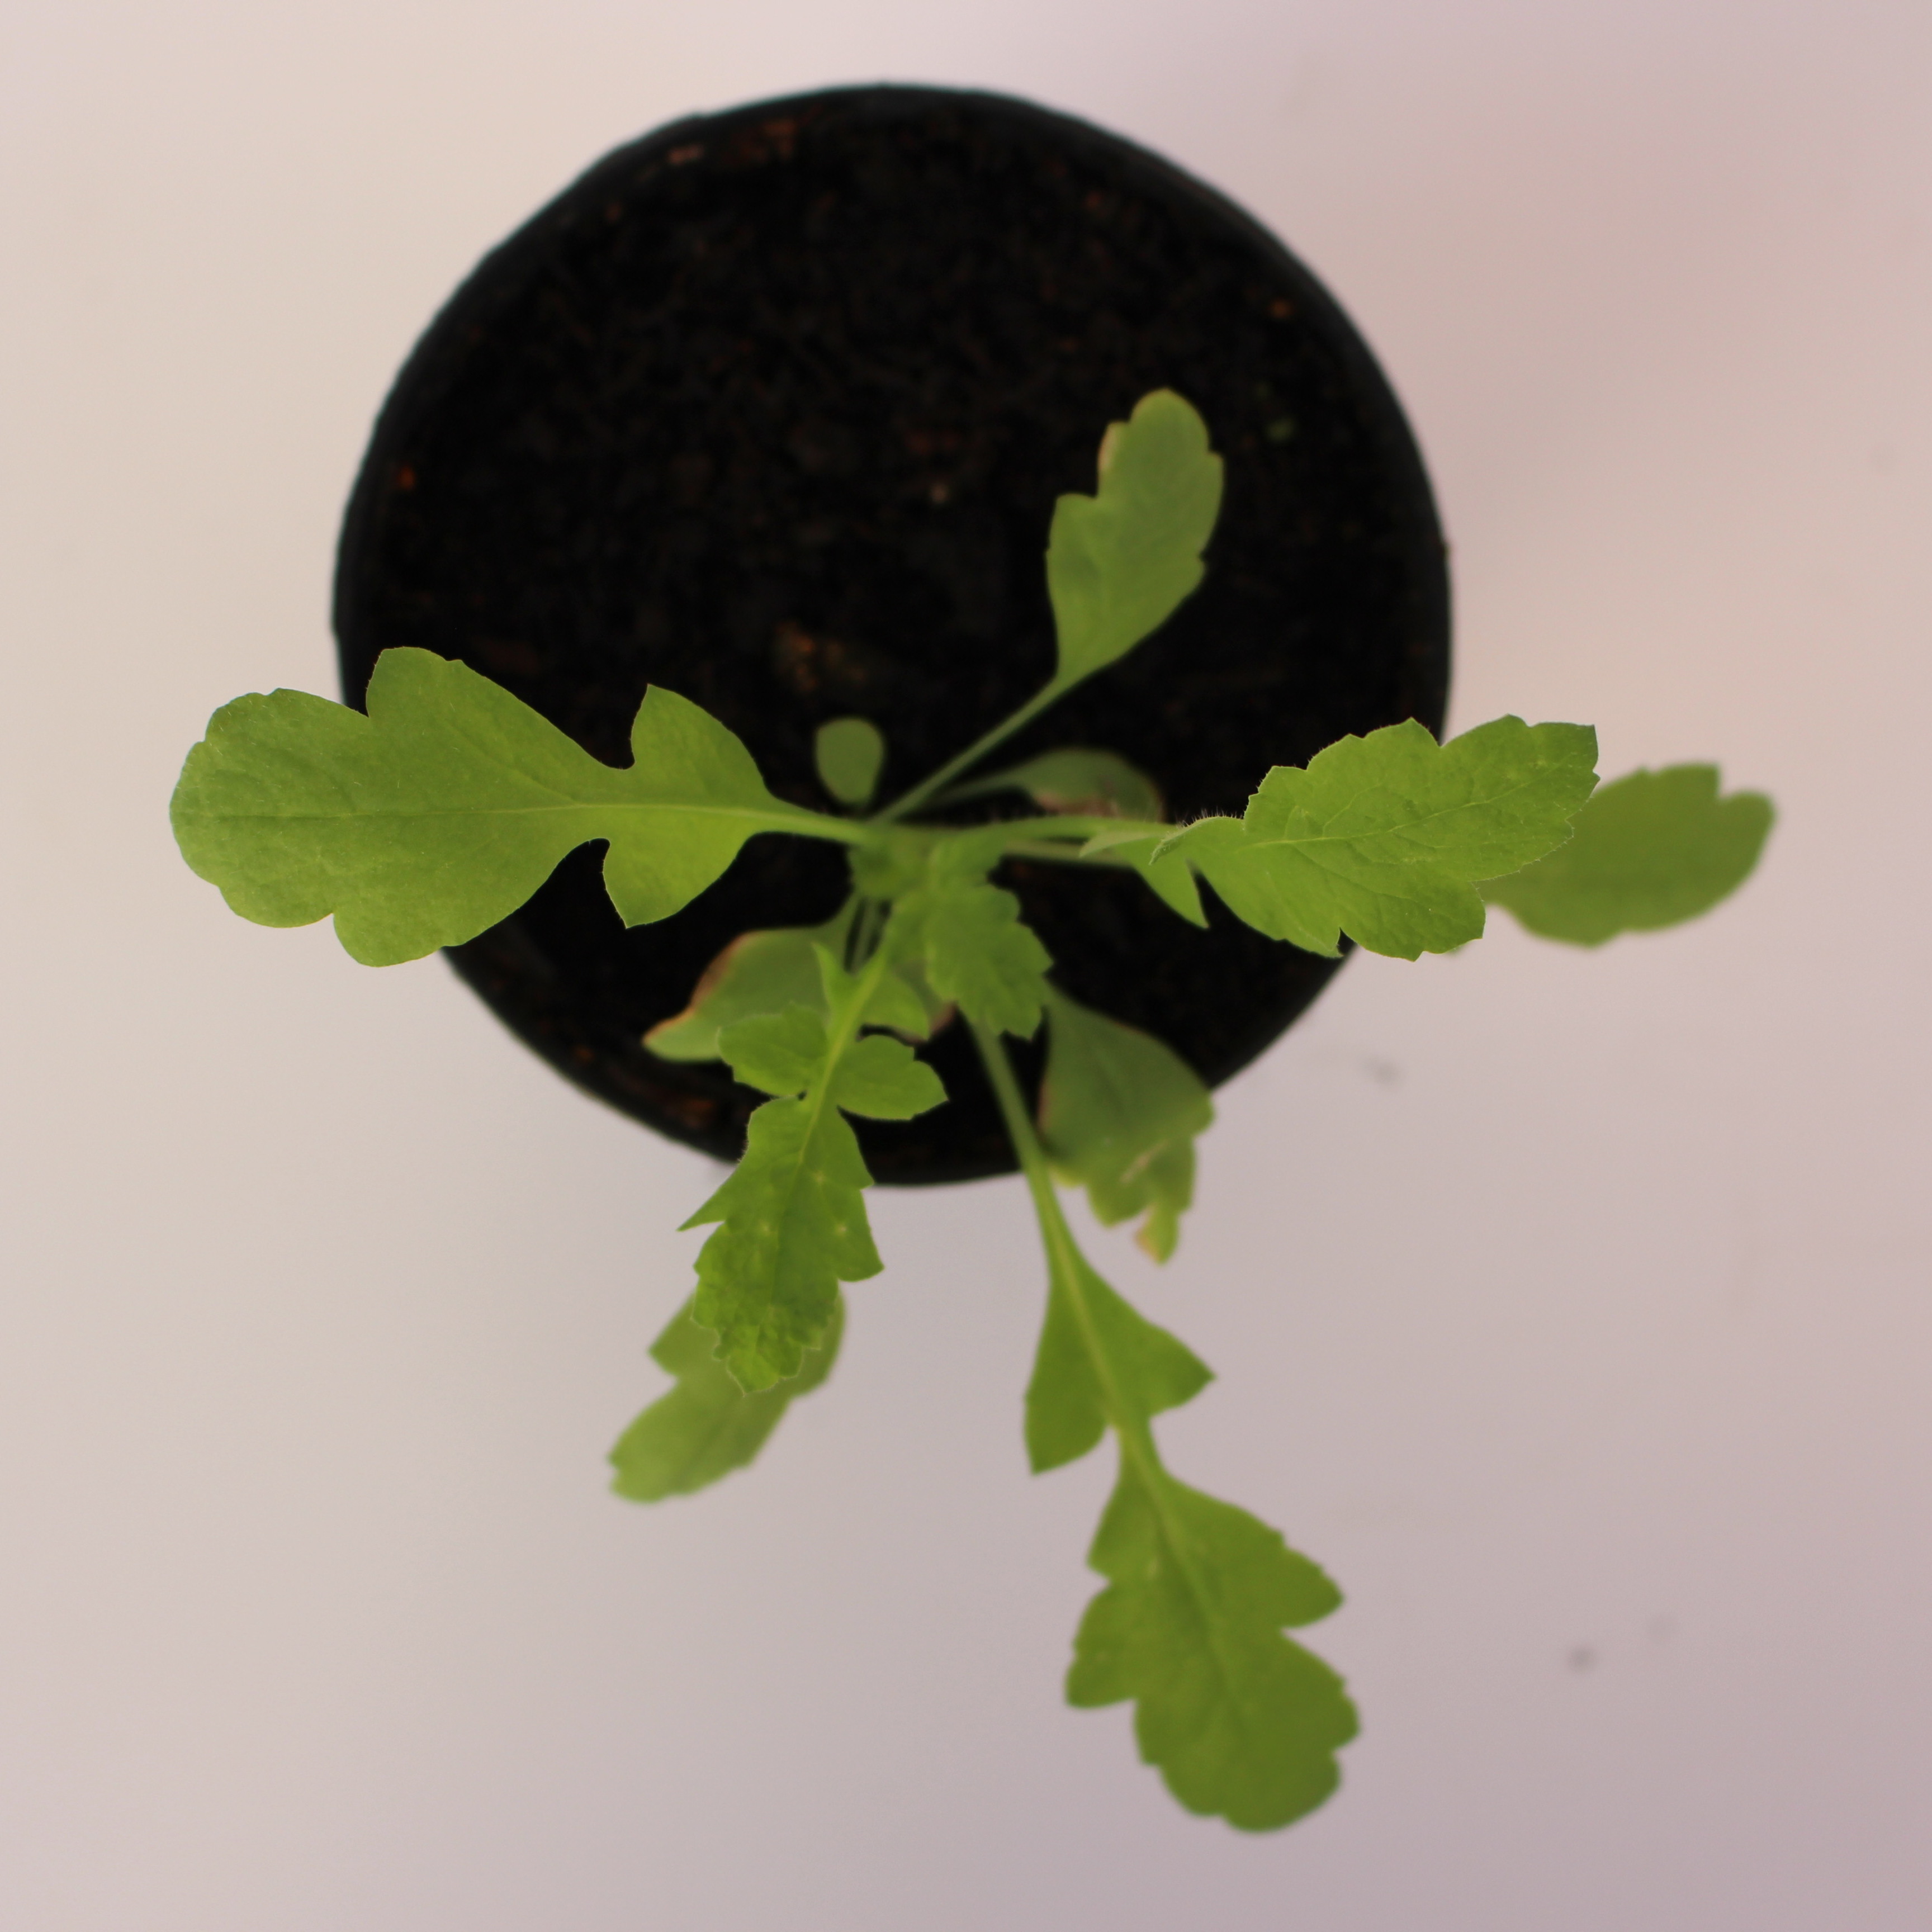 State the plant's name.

Papaver rhoeas
